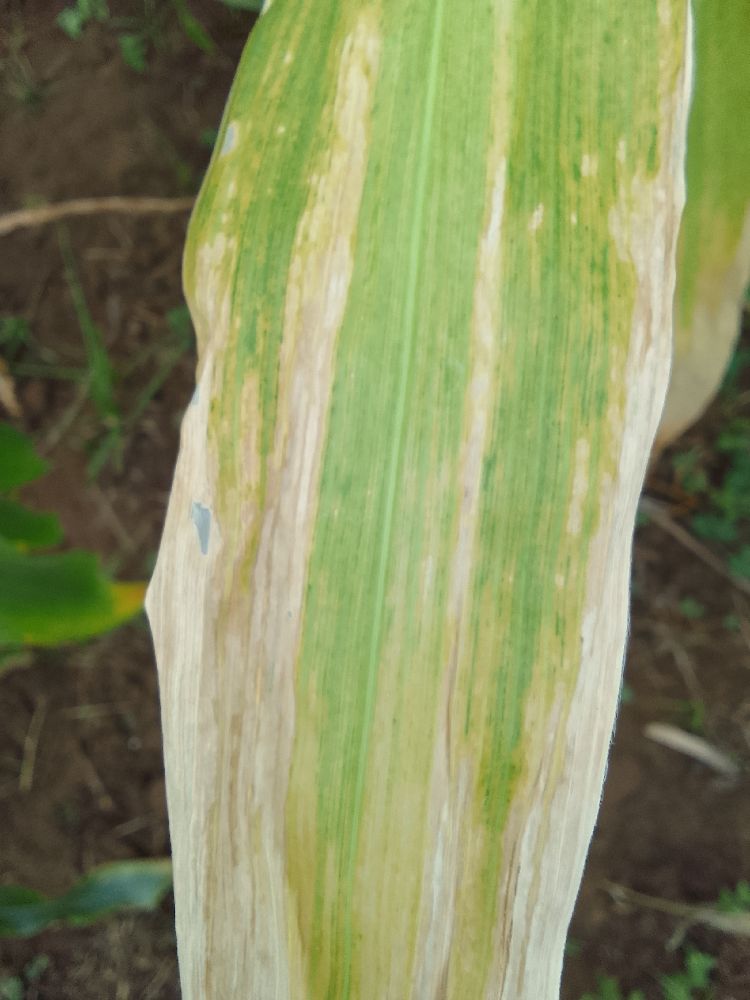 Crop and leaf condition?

maize, maize lethal necrosis
